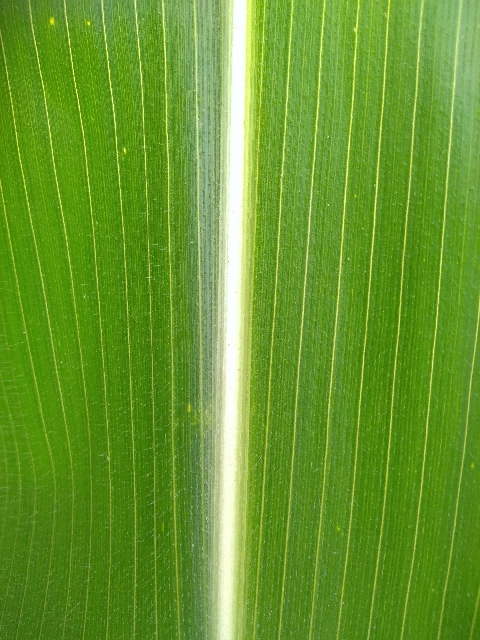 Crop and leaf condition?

maize, healthy
